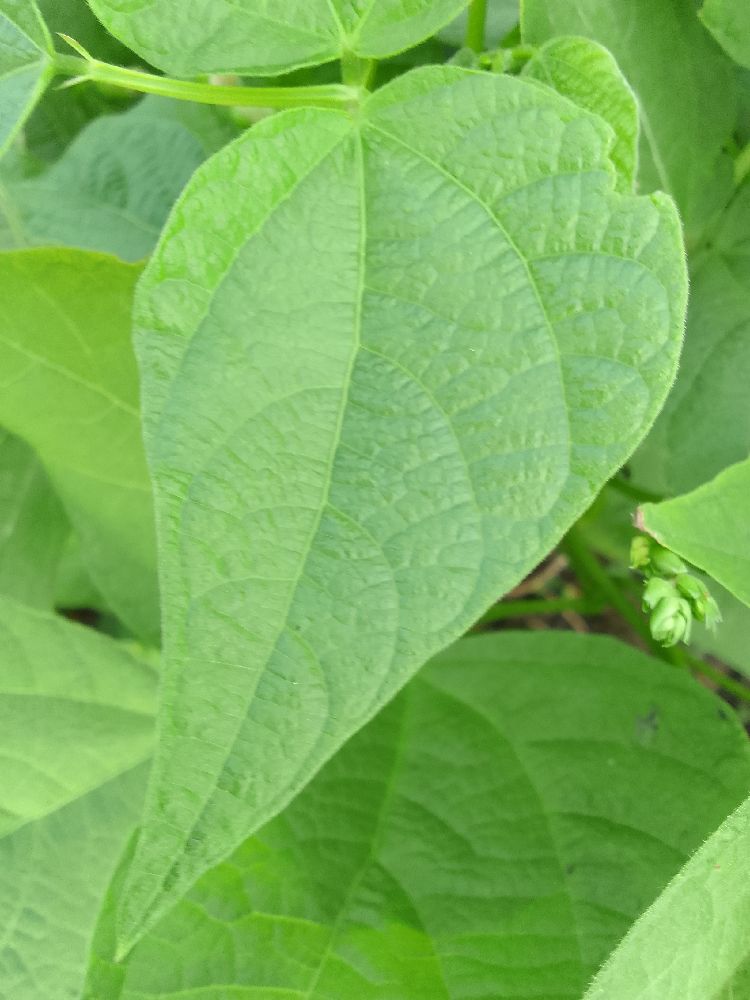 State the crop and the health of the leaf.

common bean, healthy
